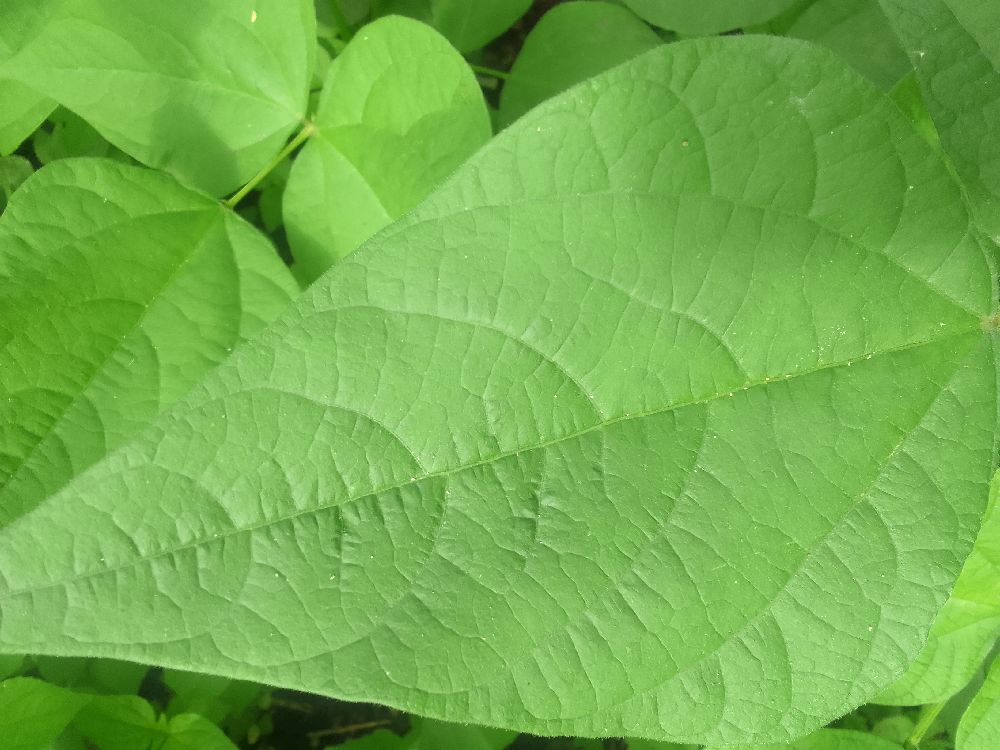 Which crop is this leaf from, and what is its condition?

common bean, healthy
